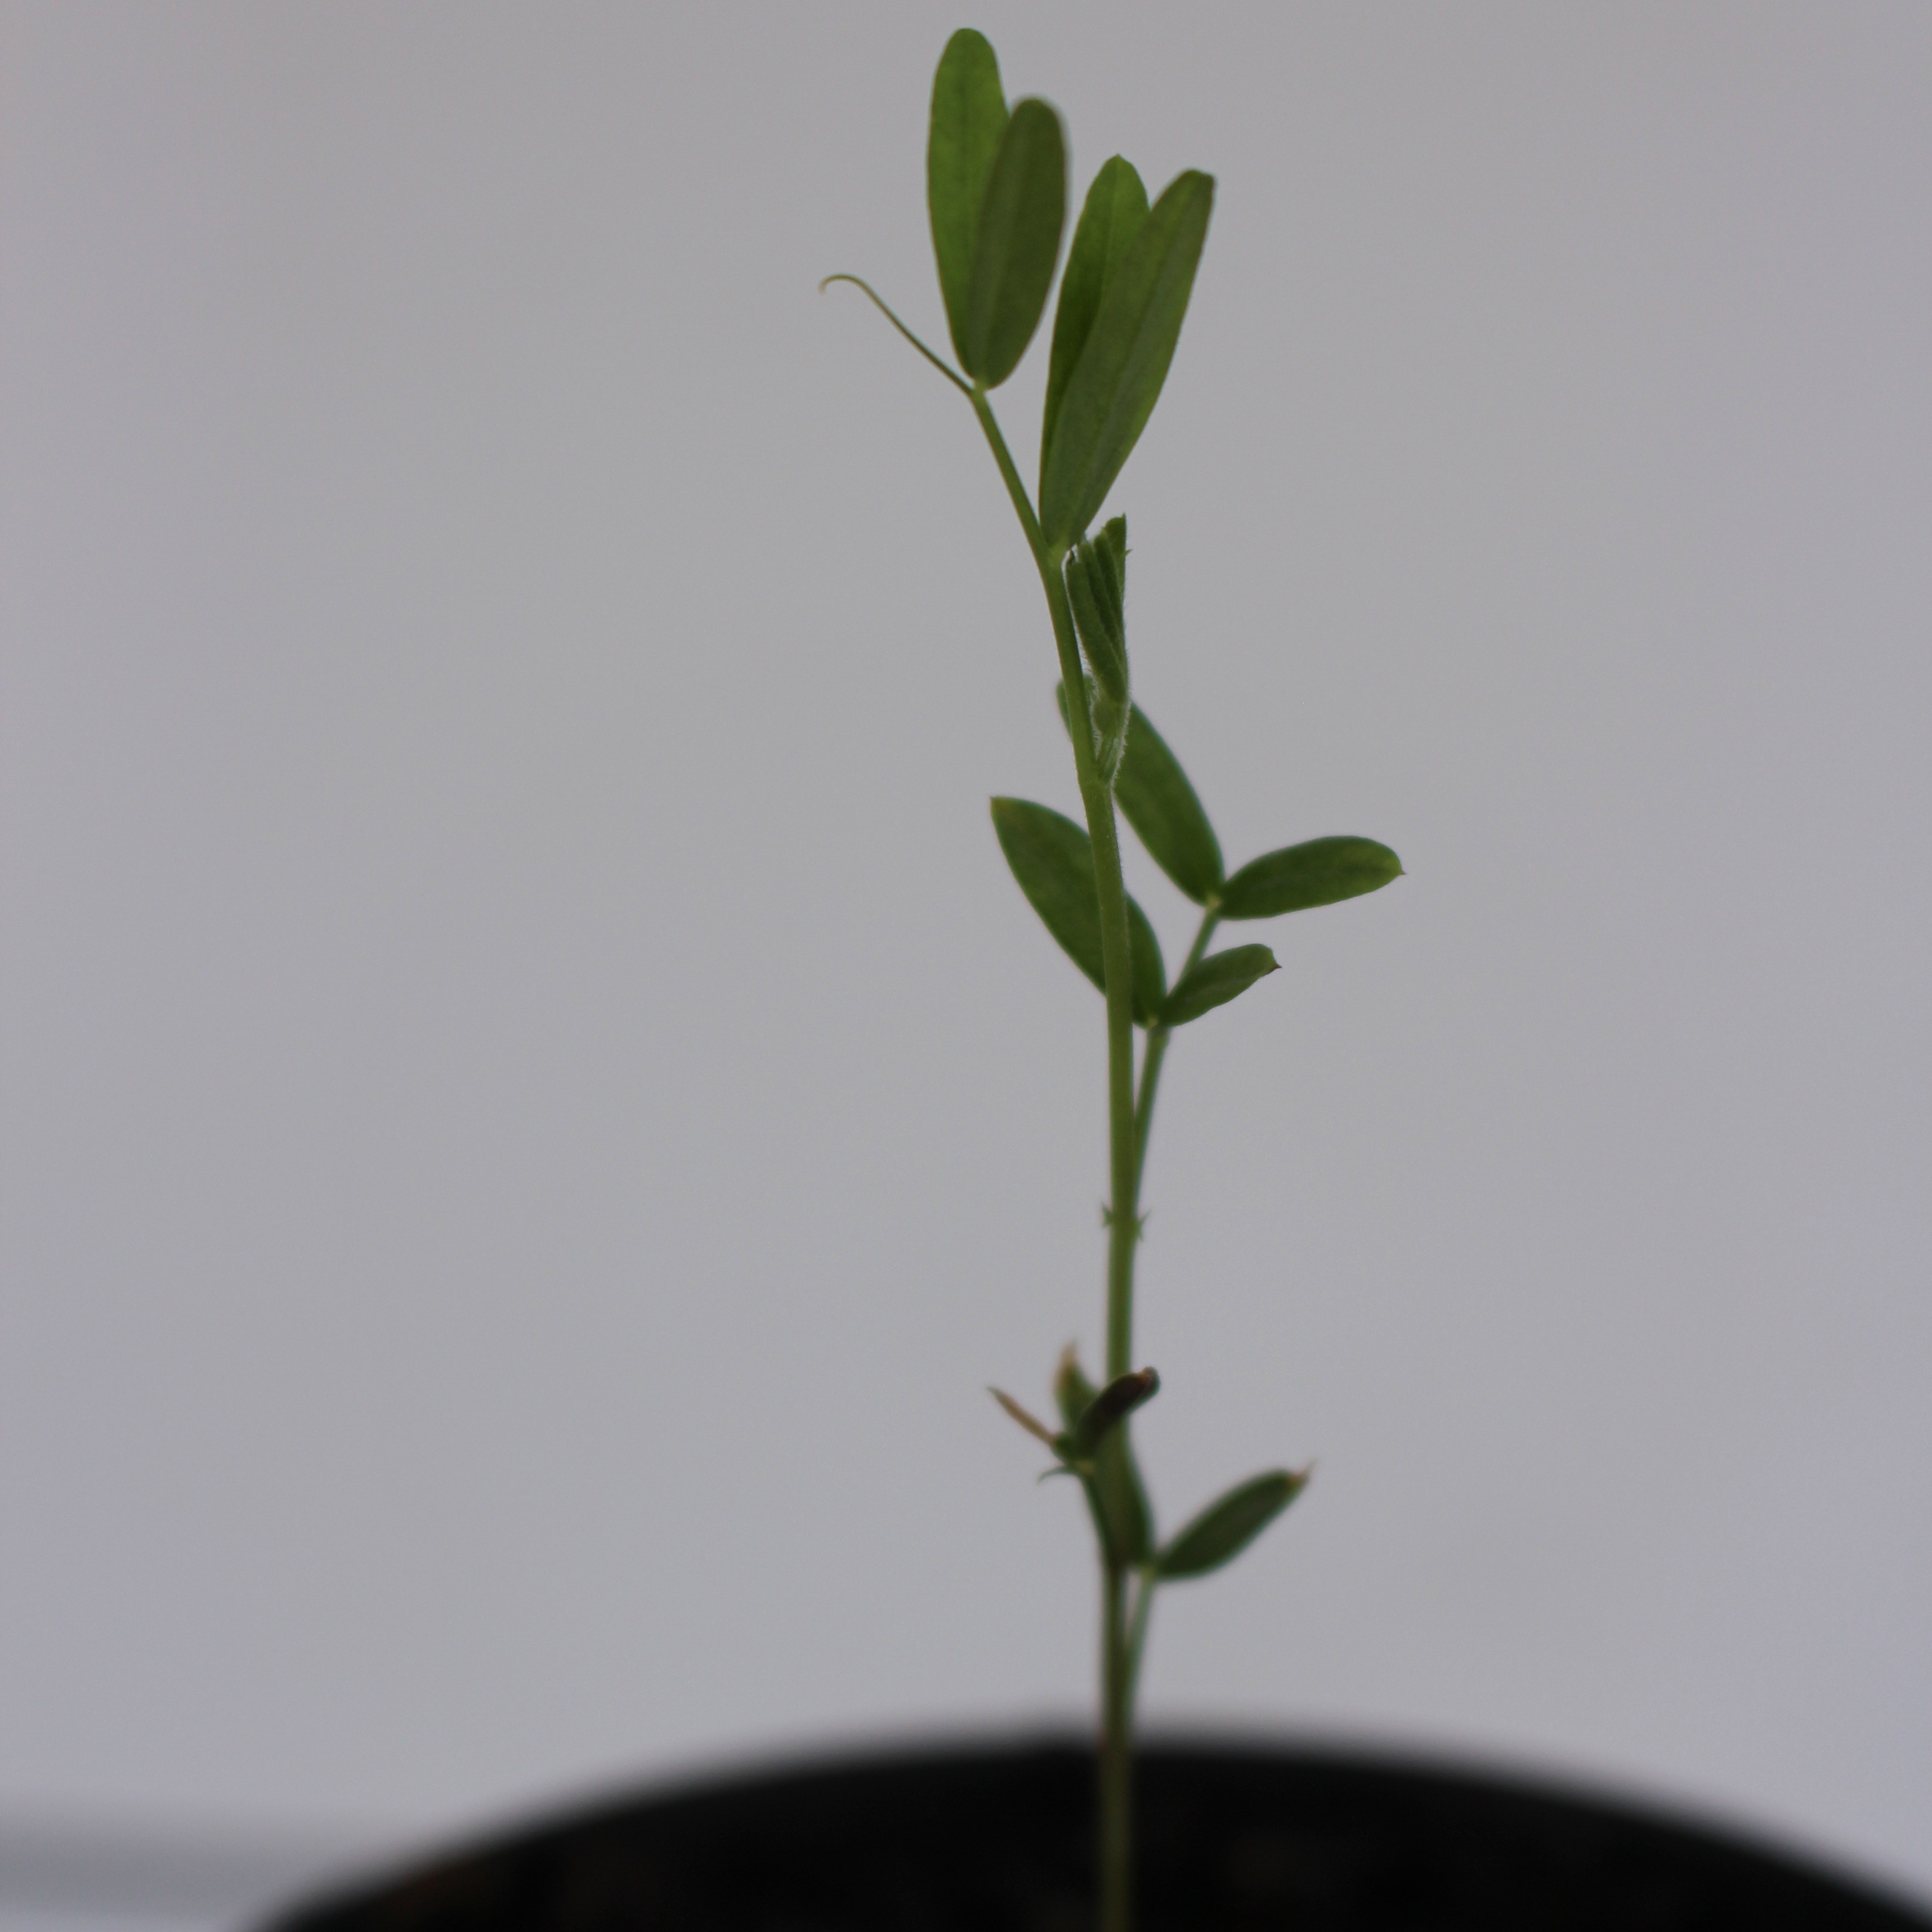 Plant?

Vicia sativa
